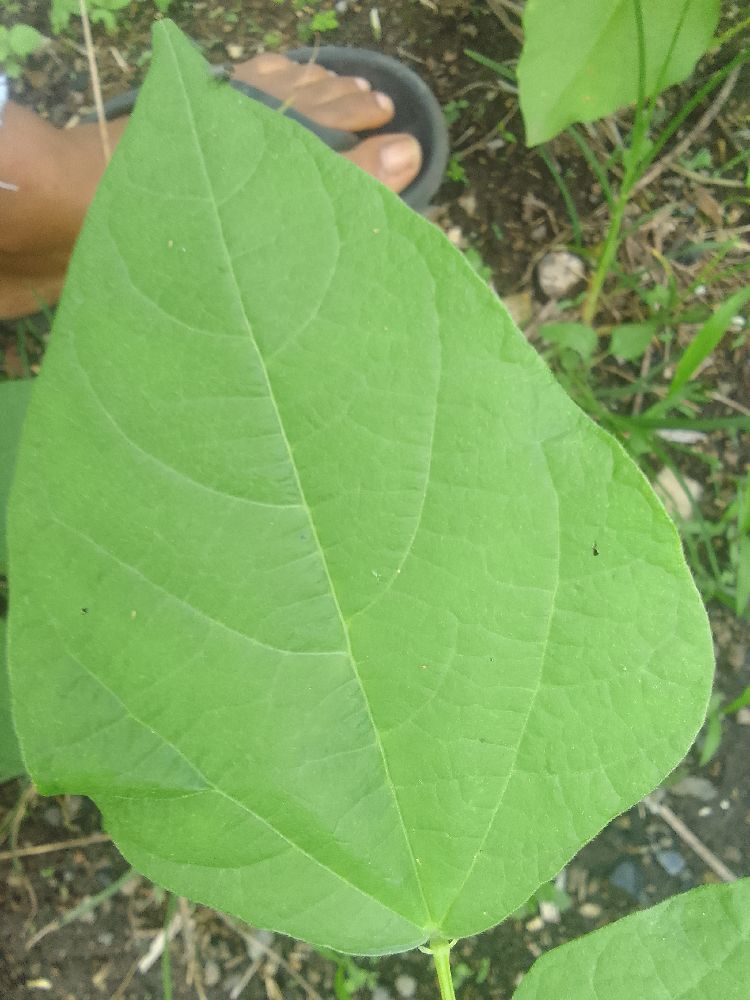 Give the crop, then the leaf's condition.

common bean, healthy
